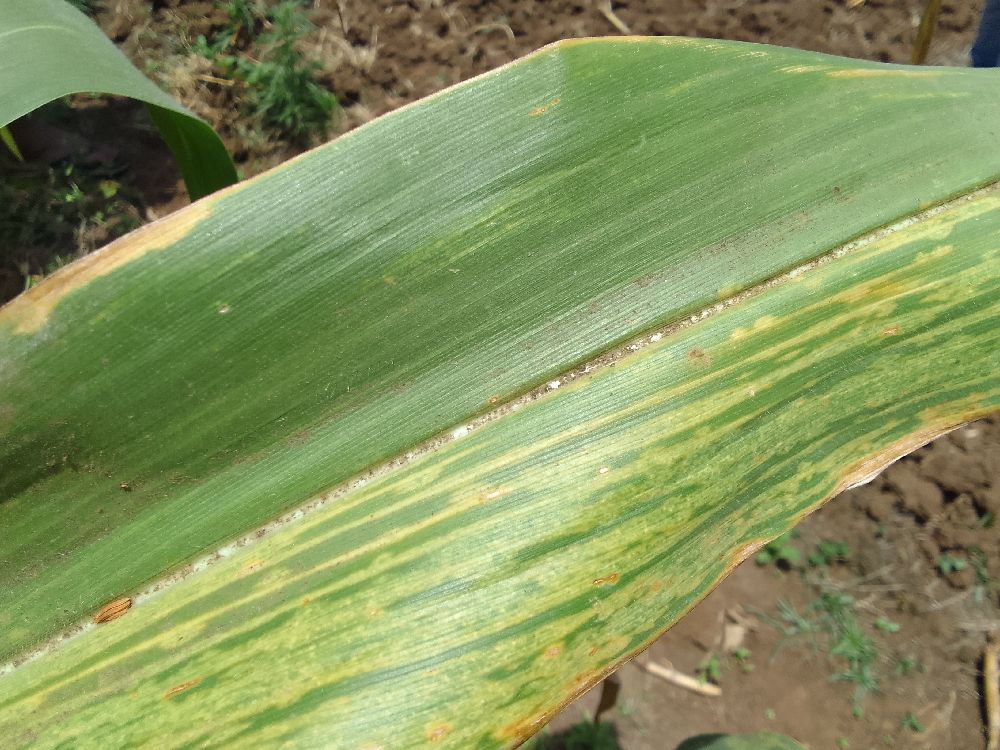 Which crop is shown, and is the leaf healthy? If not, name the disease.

maize, maize lethal necrosis
